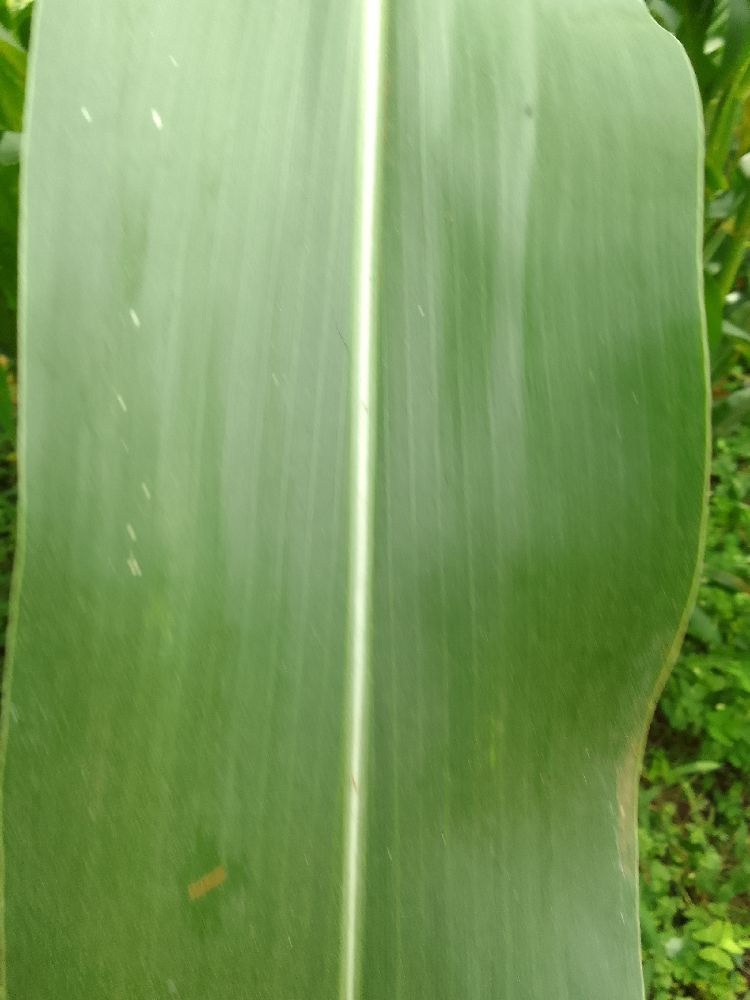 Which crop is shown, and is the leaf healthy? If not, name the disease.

maize, healthy
